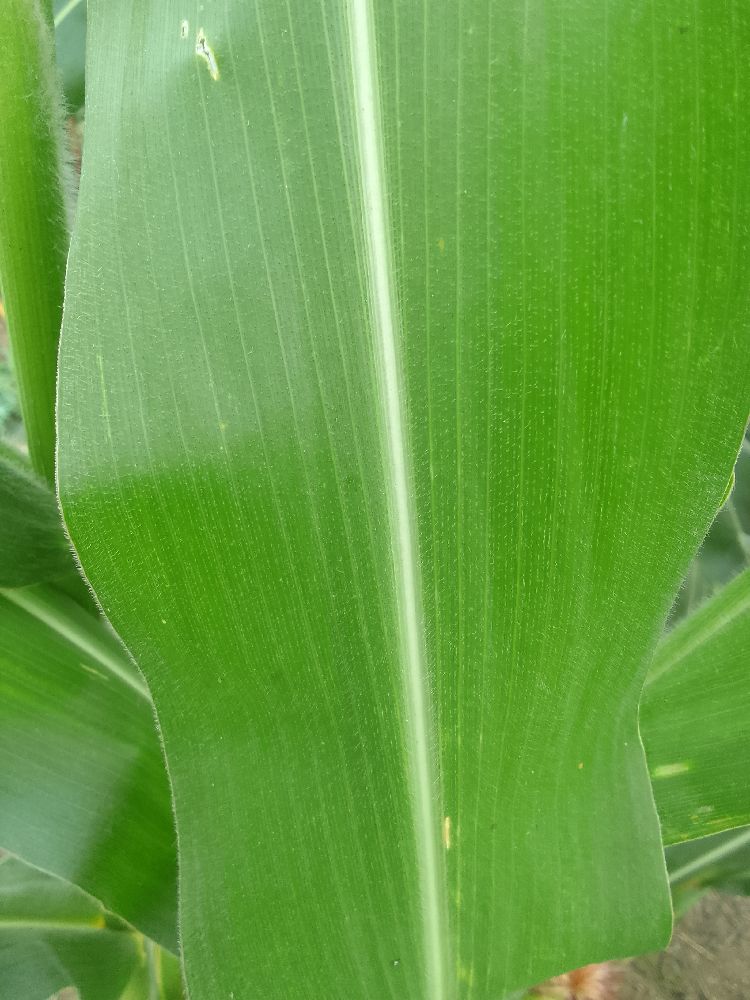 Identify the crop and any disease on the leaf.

maize, healthy
